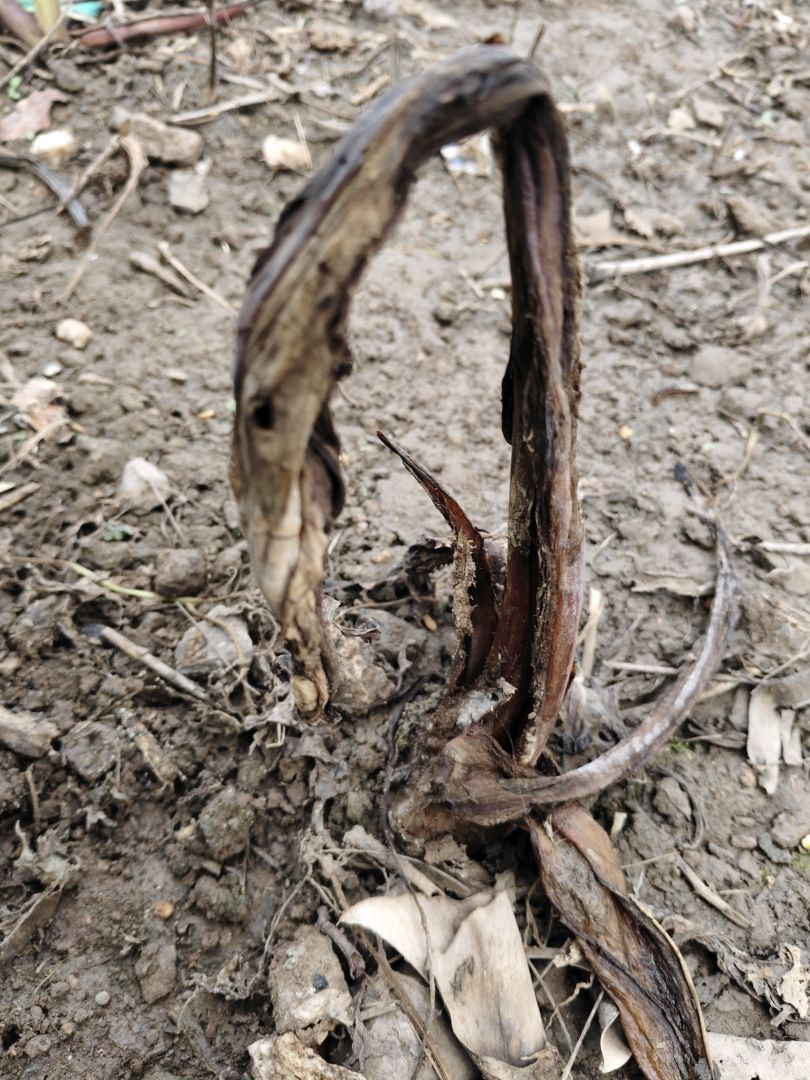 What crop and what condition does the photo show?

taro, root rot
